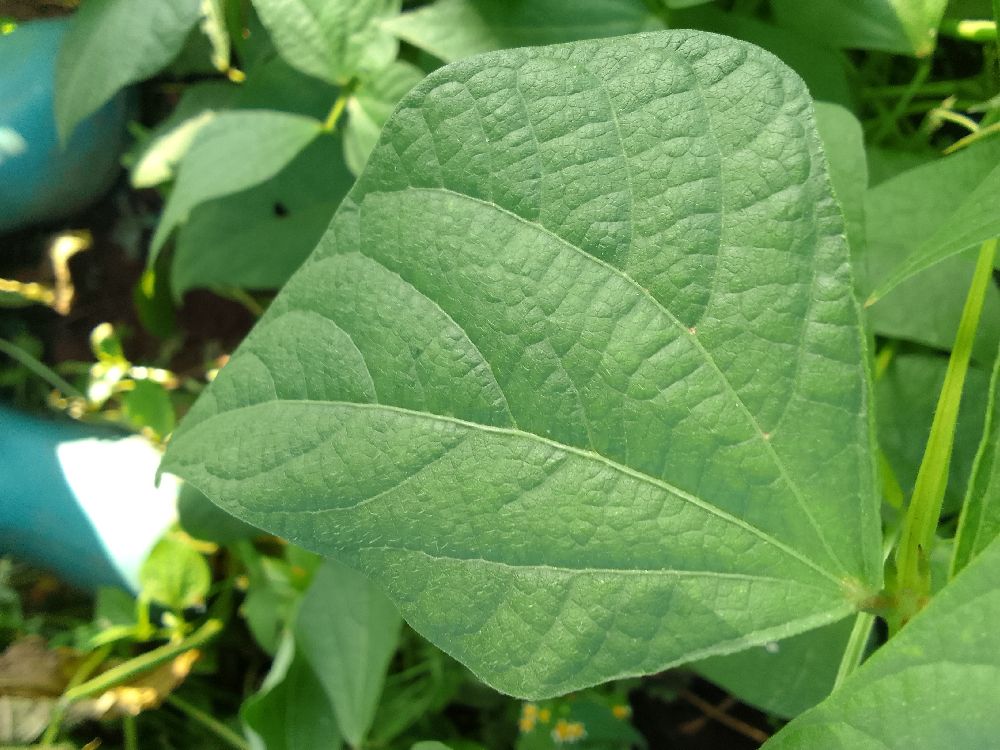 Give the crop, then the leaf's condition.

common bean, healthy
